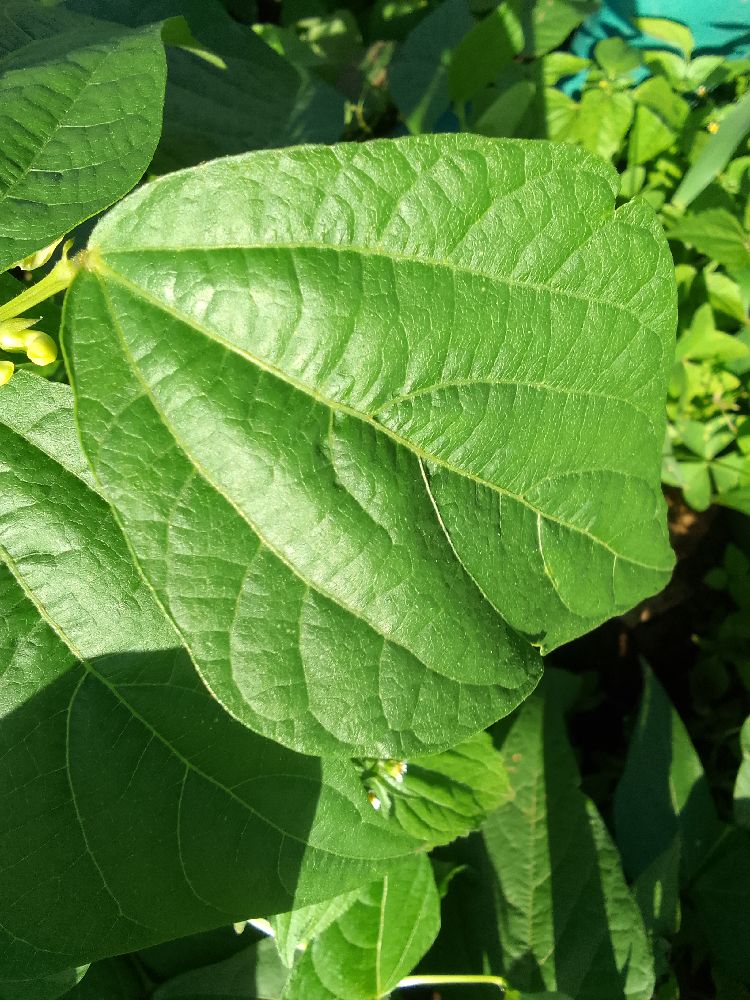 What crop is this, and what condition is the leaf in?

common bean, healthy
